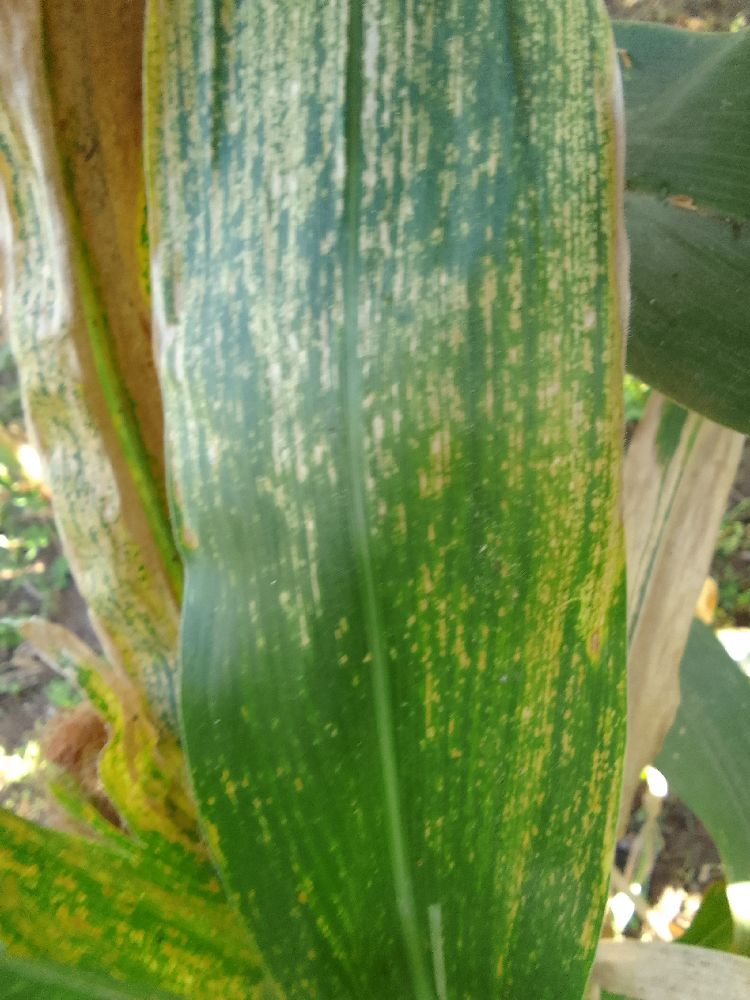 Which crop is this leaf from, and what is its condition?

maize, maize lethal necrosis
